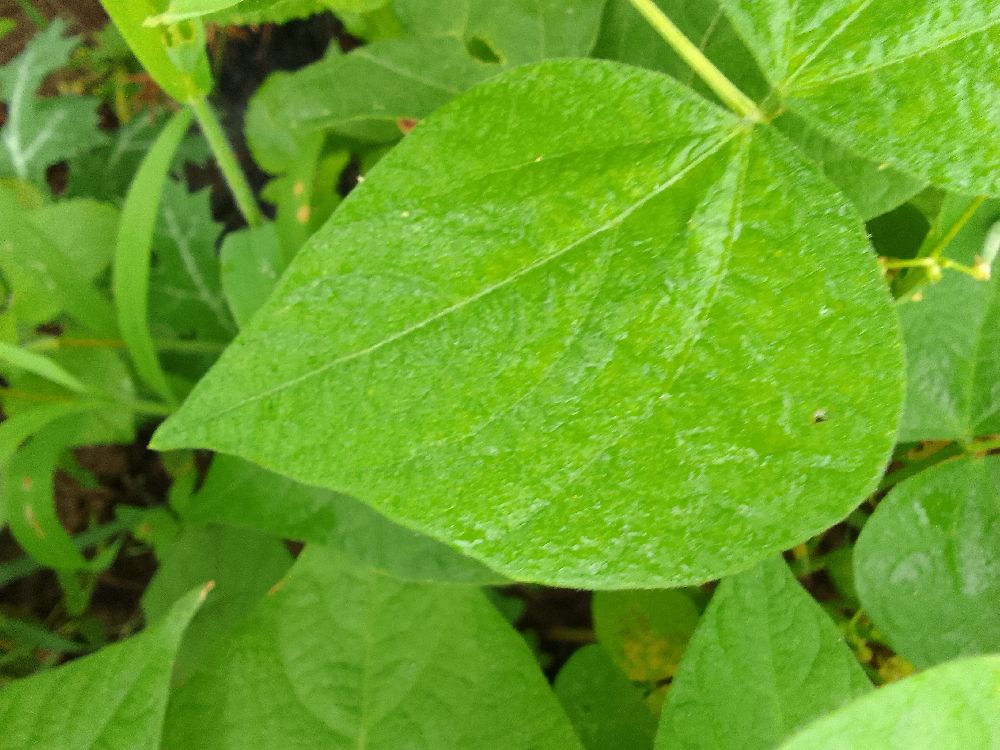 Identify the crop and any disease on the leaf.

common bean, healthy
